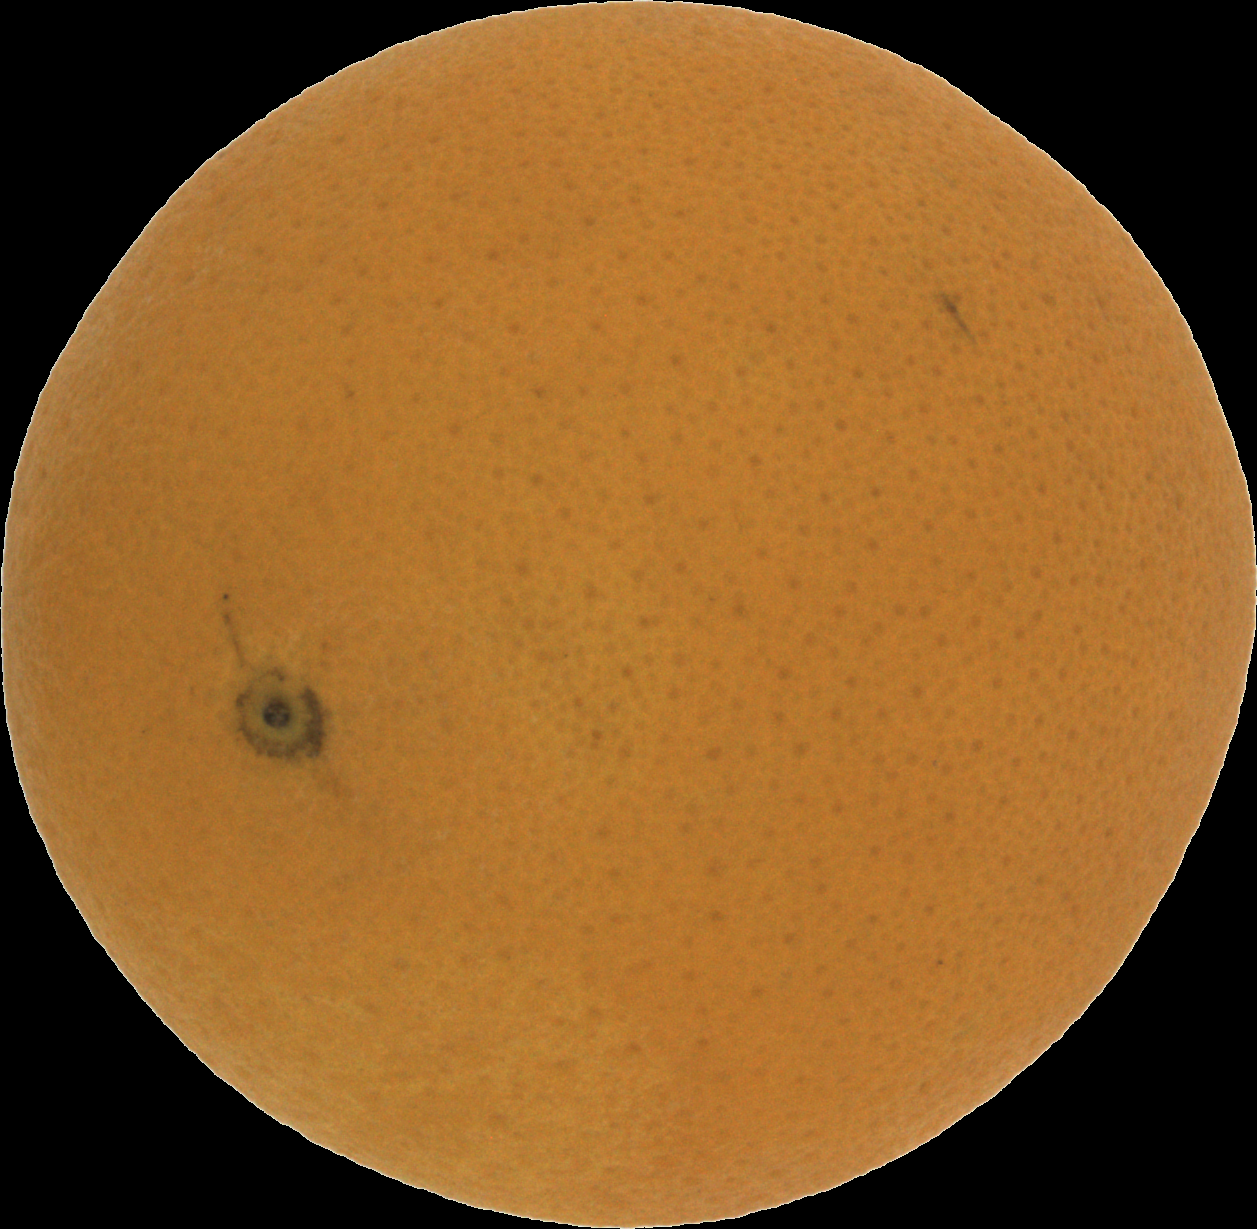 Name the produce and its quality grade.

orange, good
